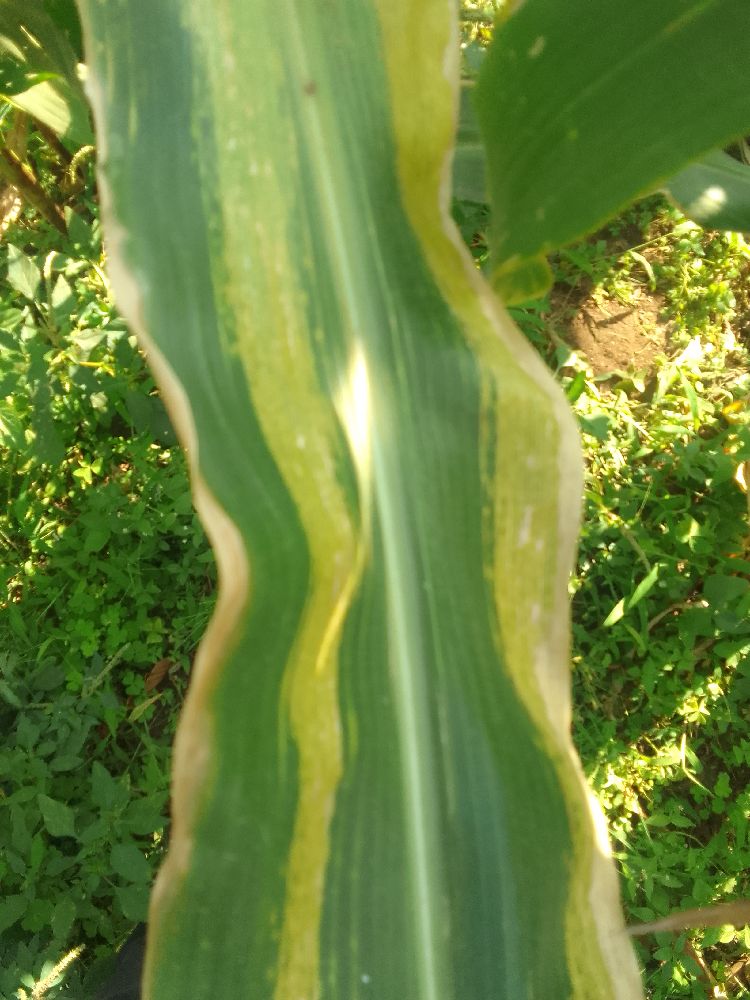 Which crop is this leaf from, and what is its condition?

maize, maize lethal necrosis
